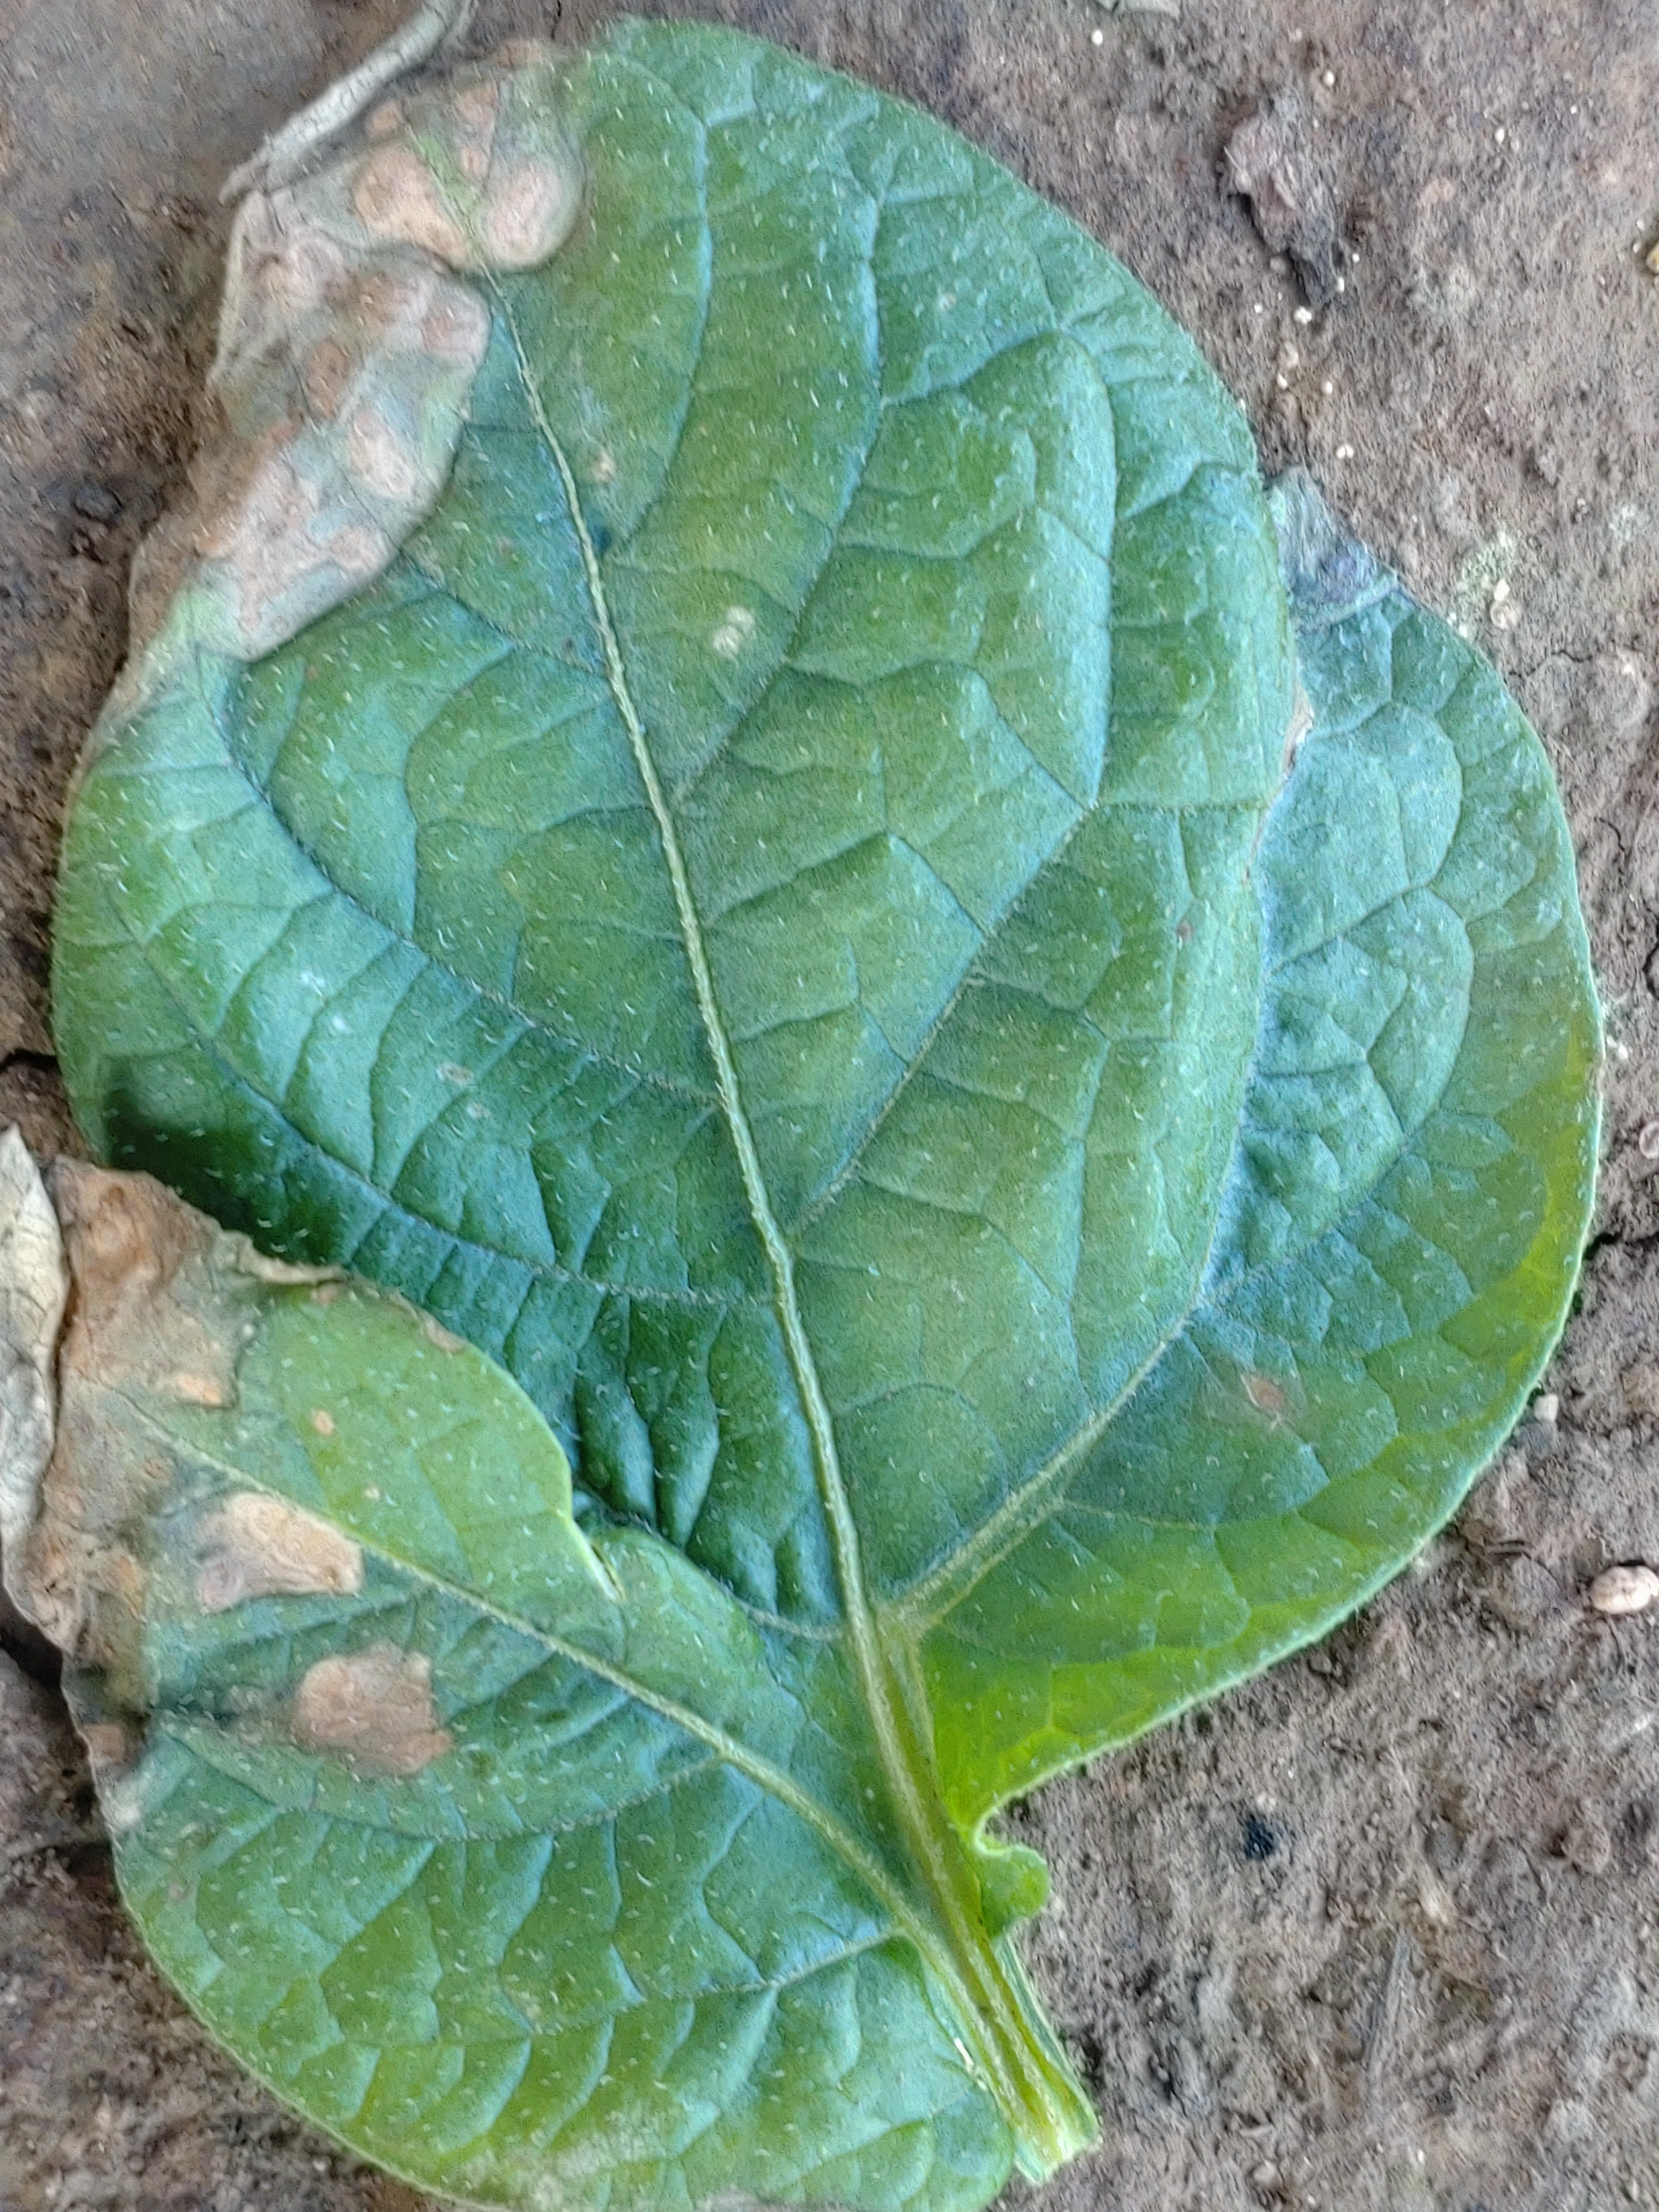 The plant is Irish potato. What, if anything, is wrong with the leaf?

early blight
